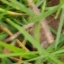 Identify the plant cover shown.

grass
